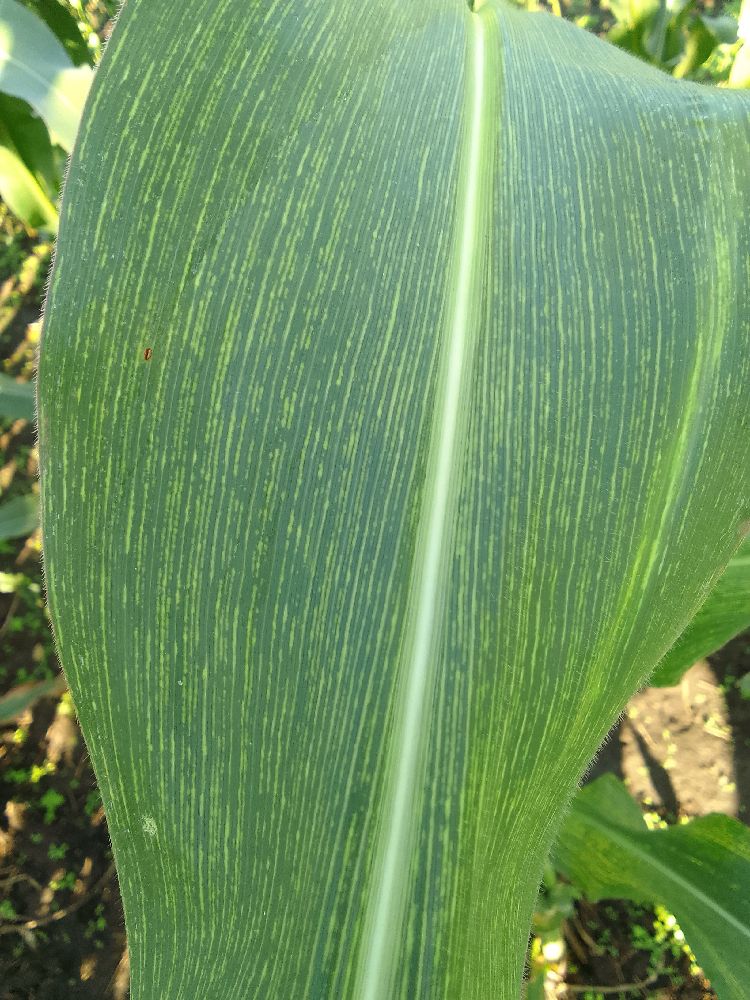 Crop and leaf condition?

maize, maize streak virus
